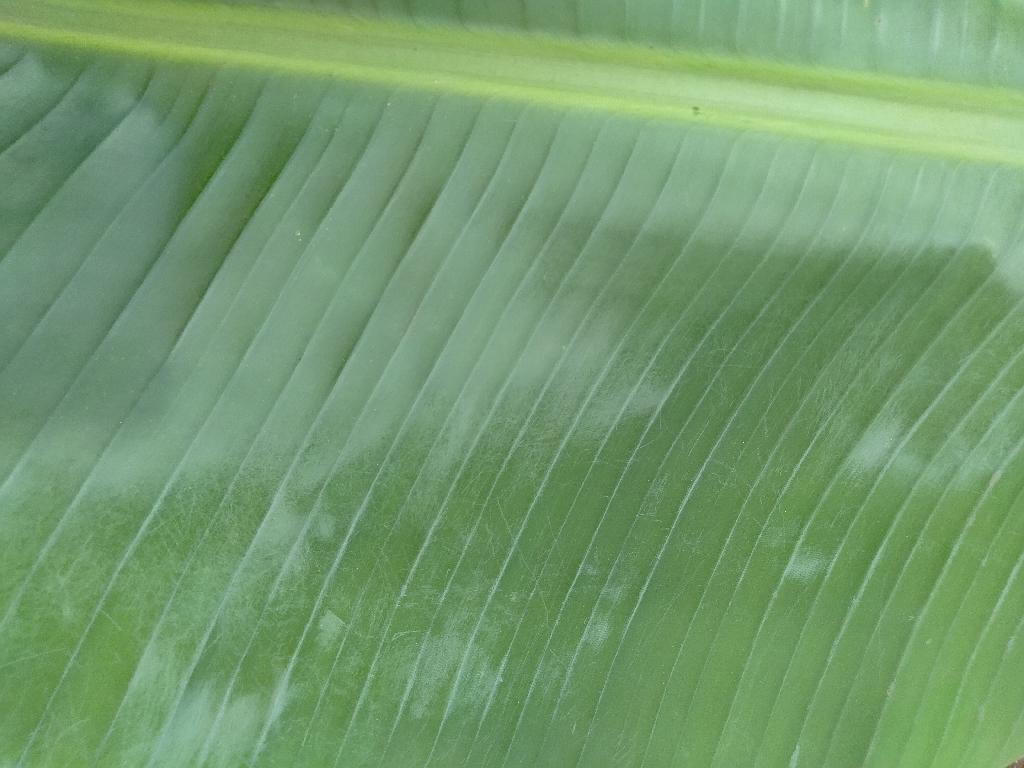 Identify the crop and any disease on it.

banana, healthy
